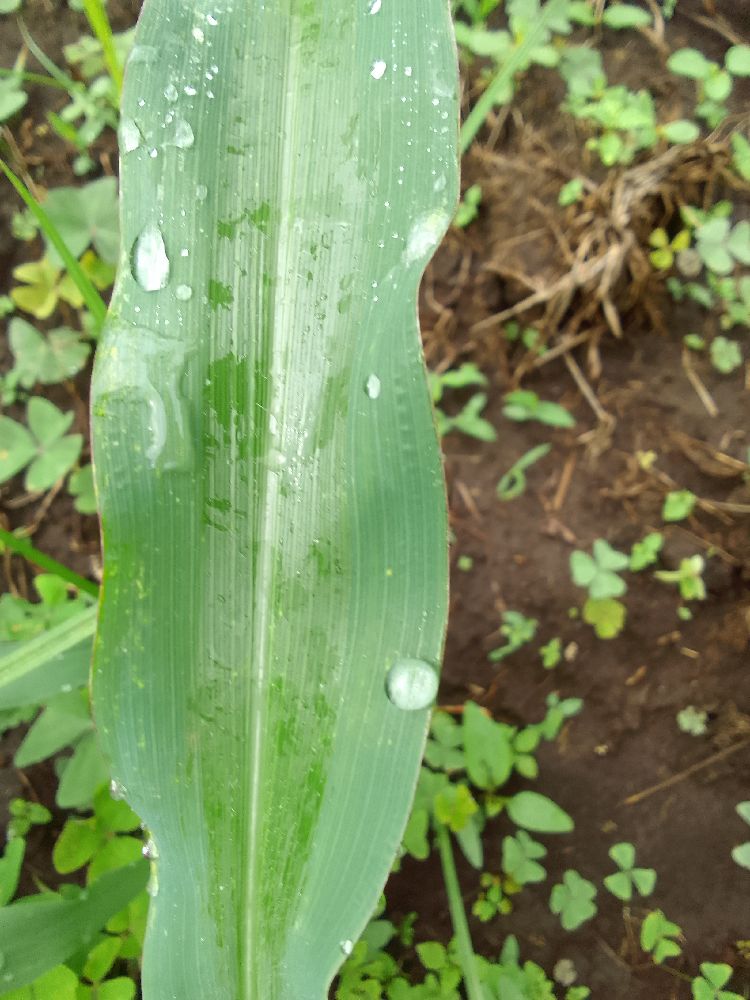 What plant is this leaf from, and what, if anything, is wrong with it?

maize, healthy
